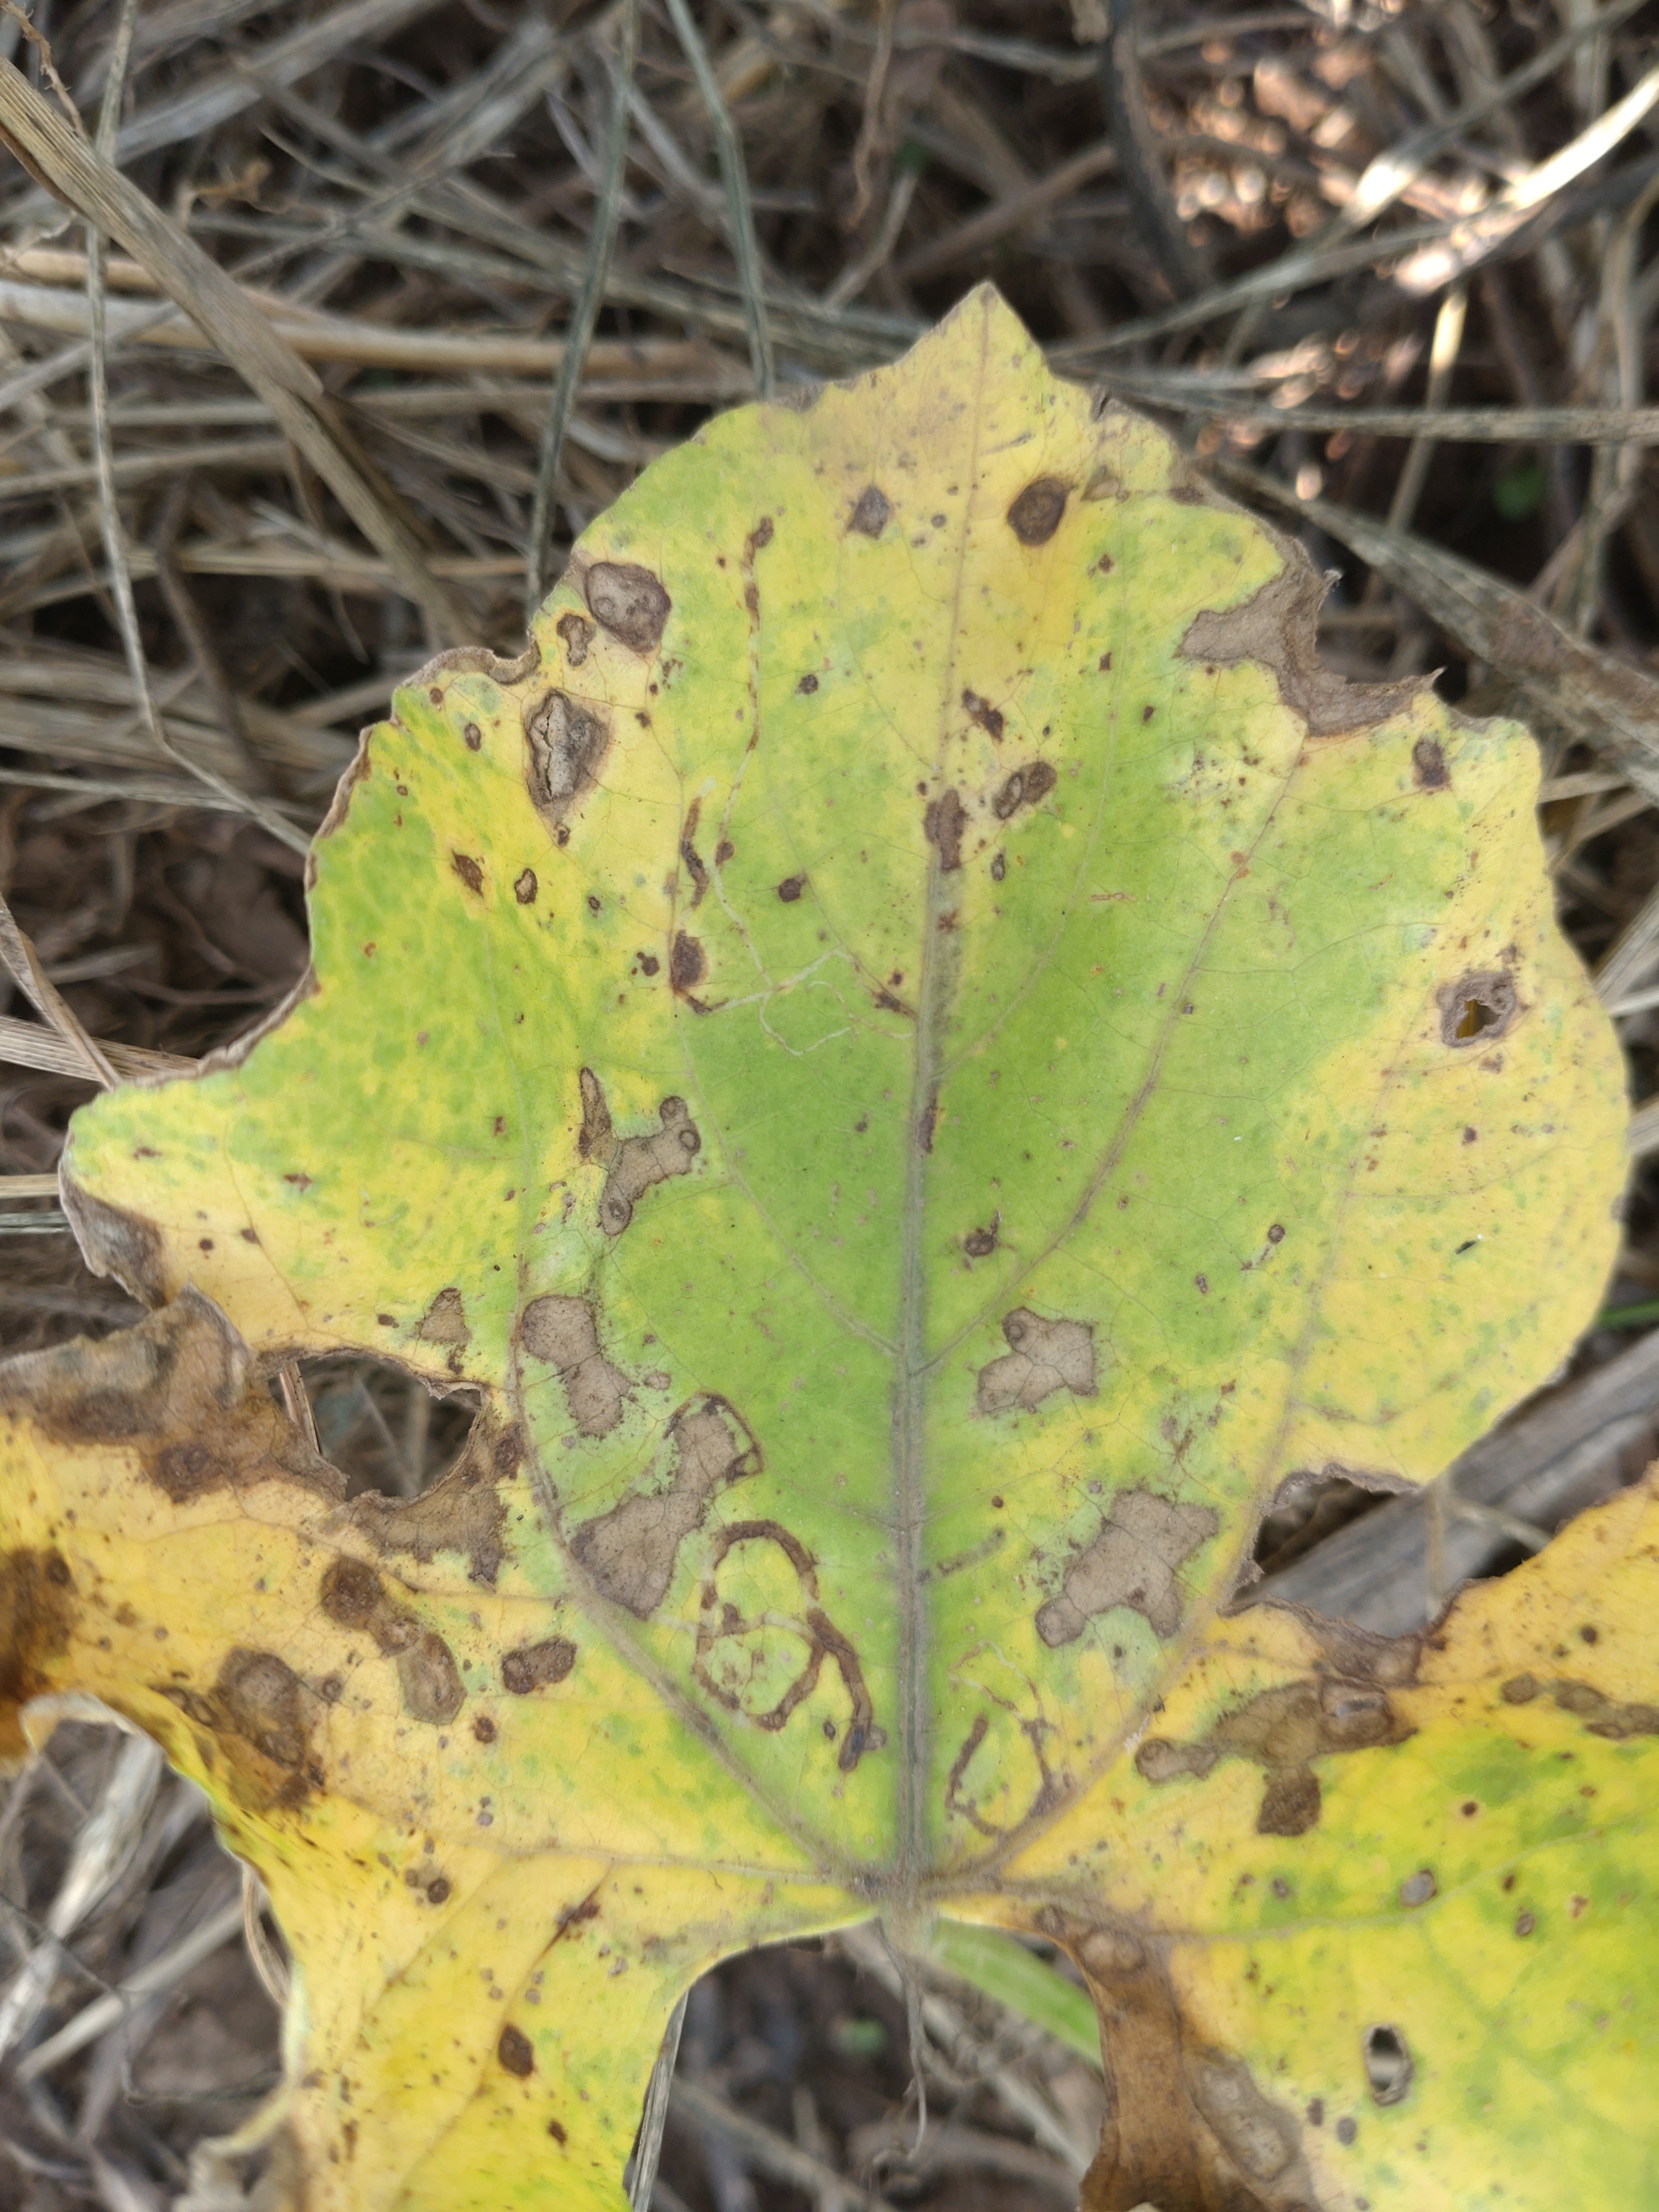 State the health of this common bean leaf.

anthracnose
